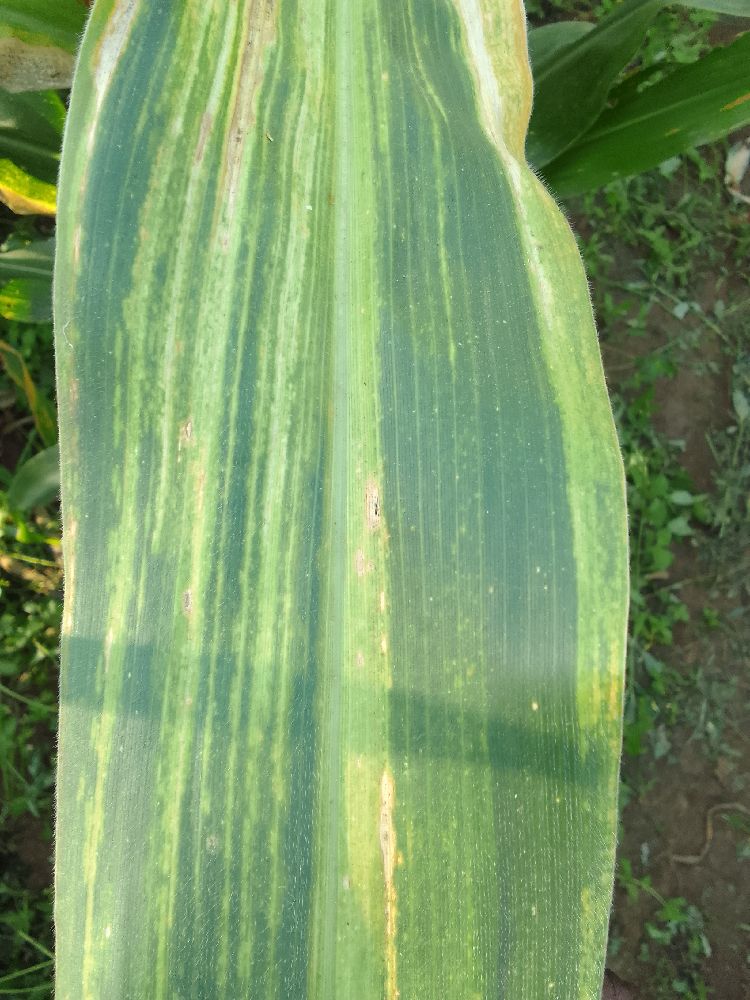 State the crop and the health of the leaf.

maize, maize lethal necrosis
